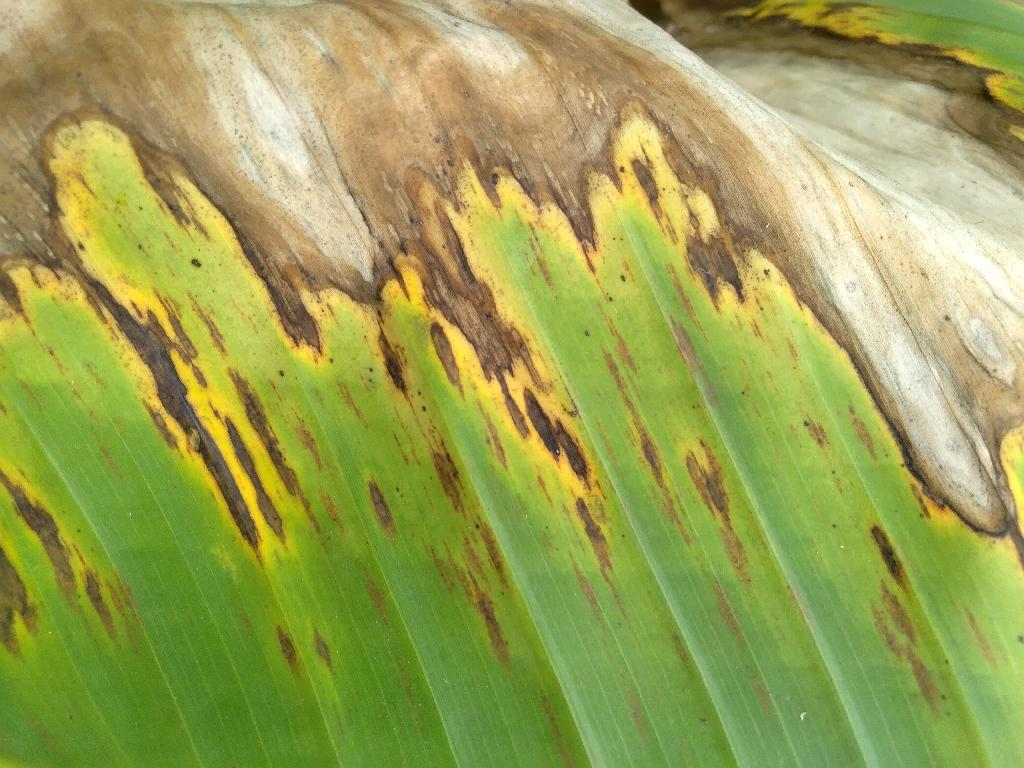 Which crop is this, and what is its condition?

banana, black sigatoka
